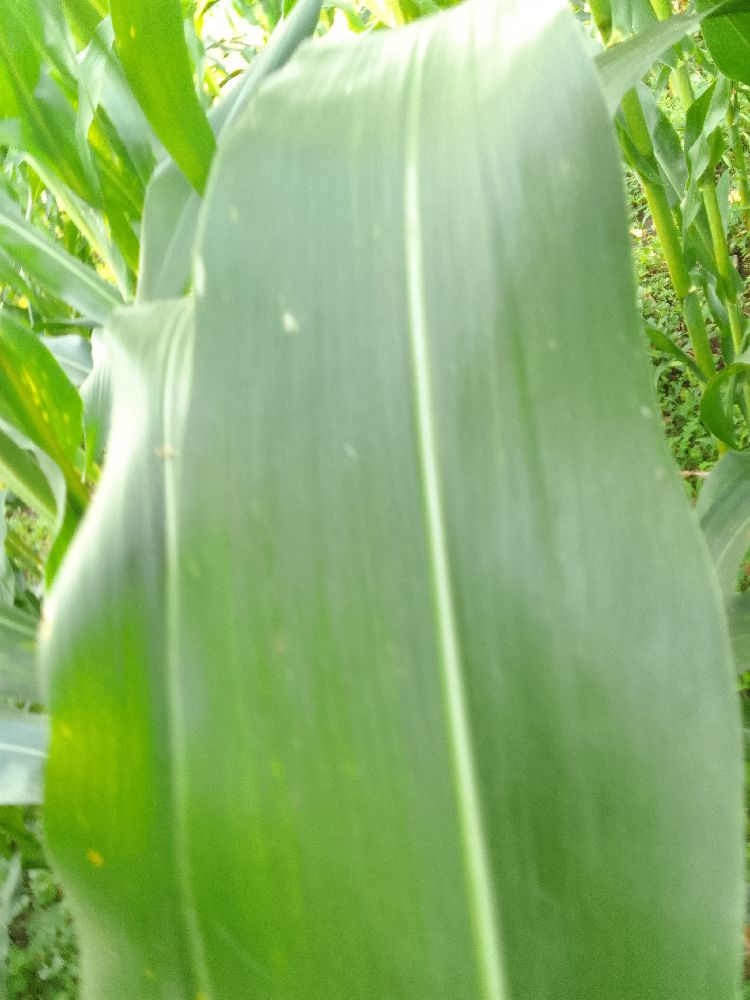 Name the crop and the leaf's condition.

maize, healthy
